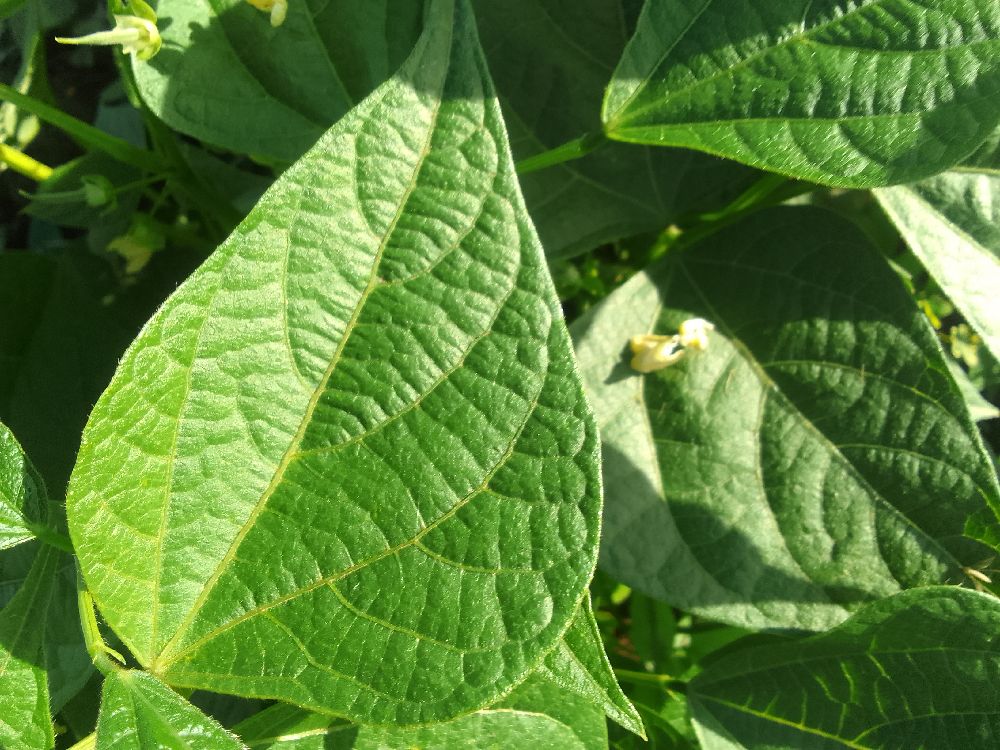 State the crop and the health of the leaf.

common bean, healthy
